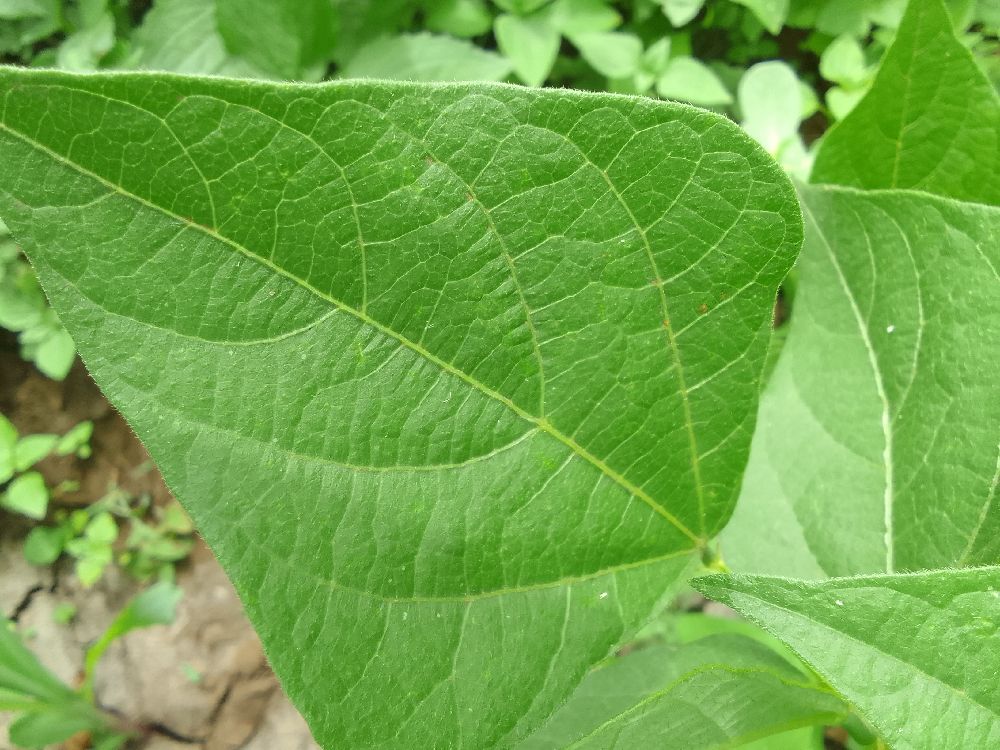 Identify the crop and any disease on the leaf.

common bean, healthy
